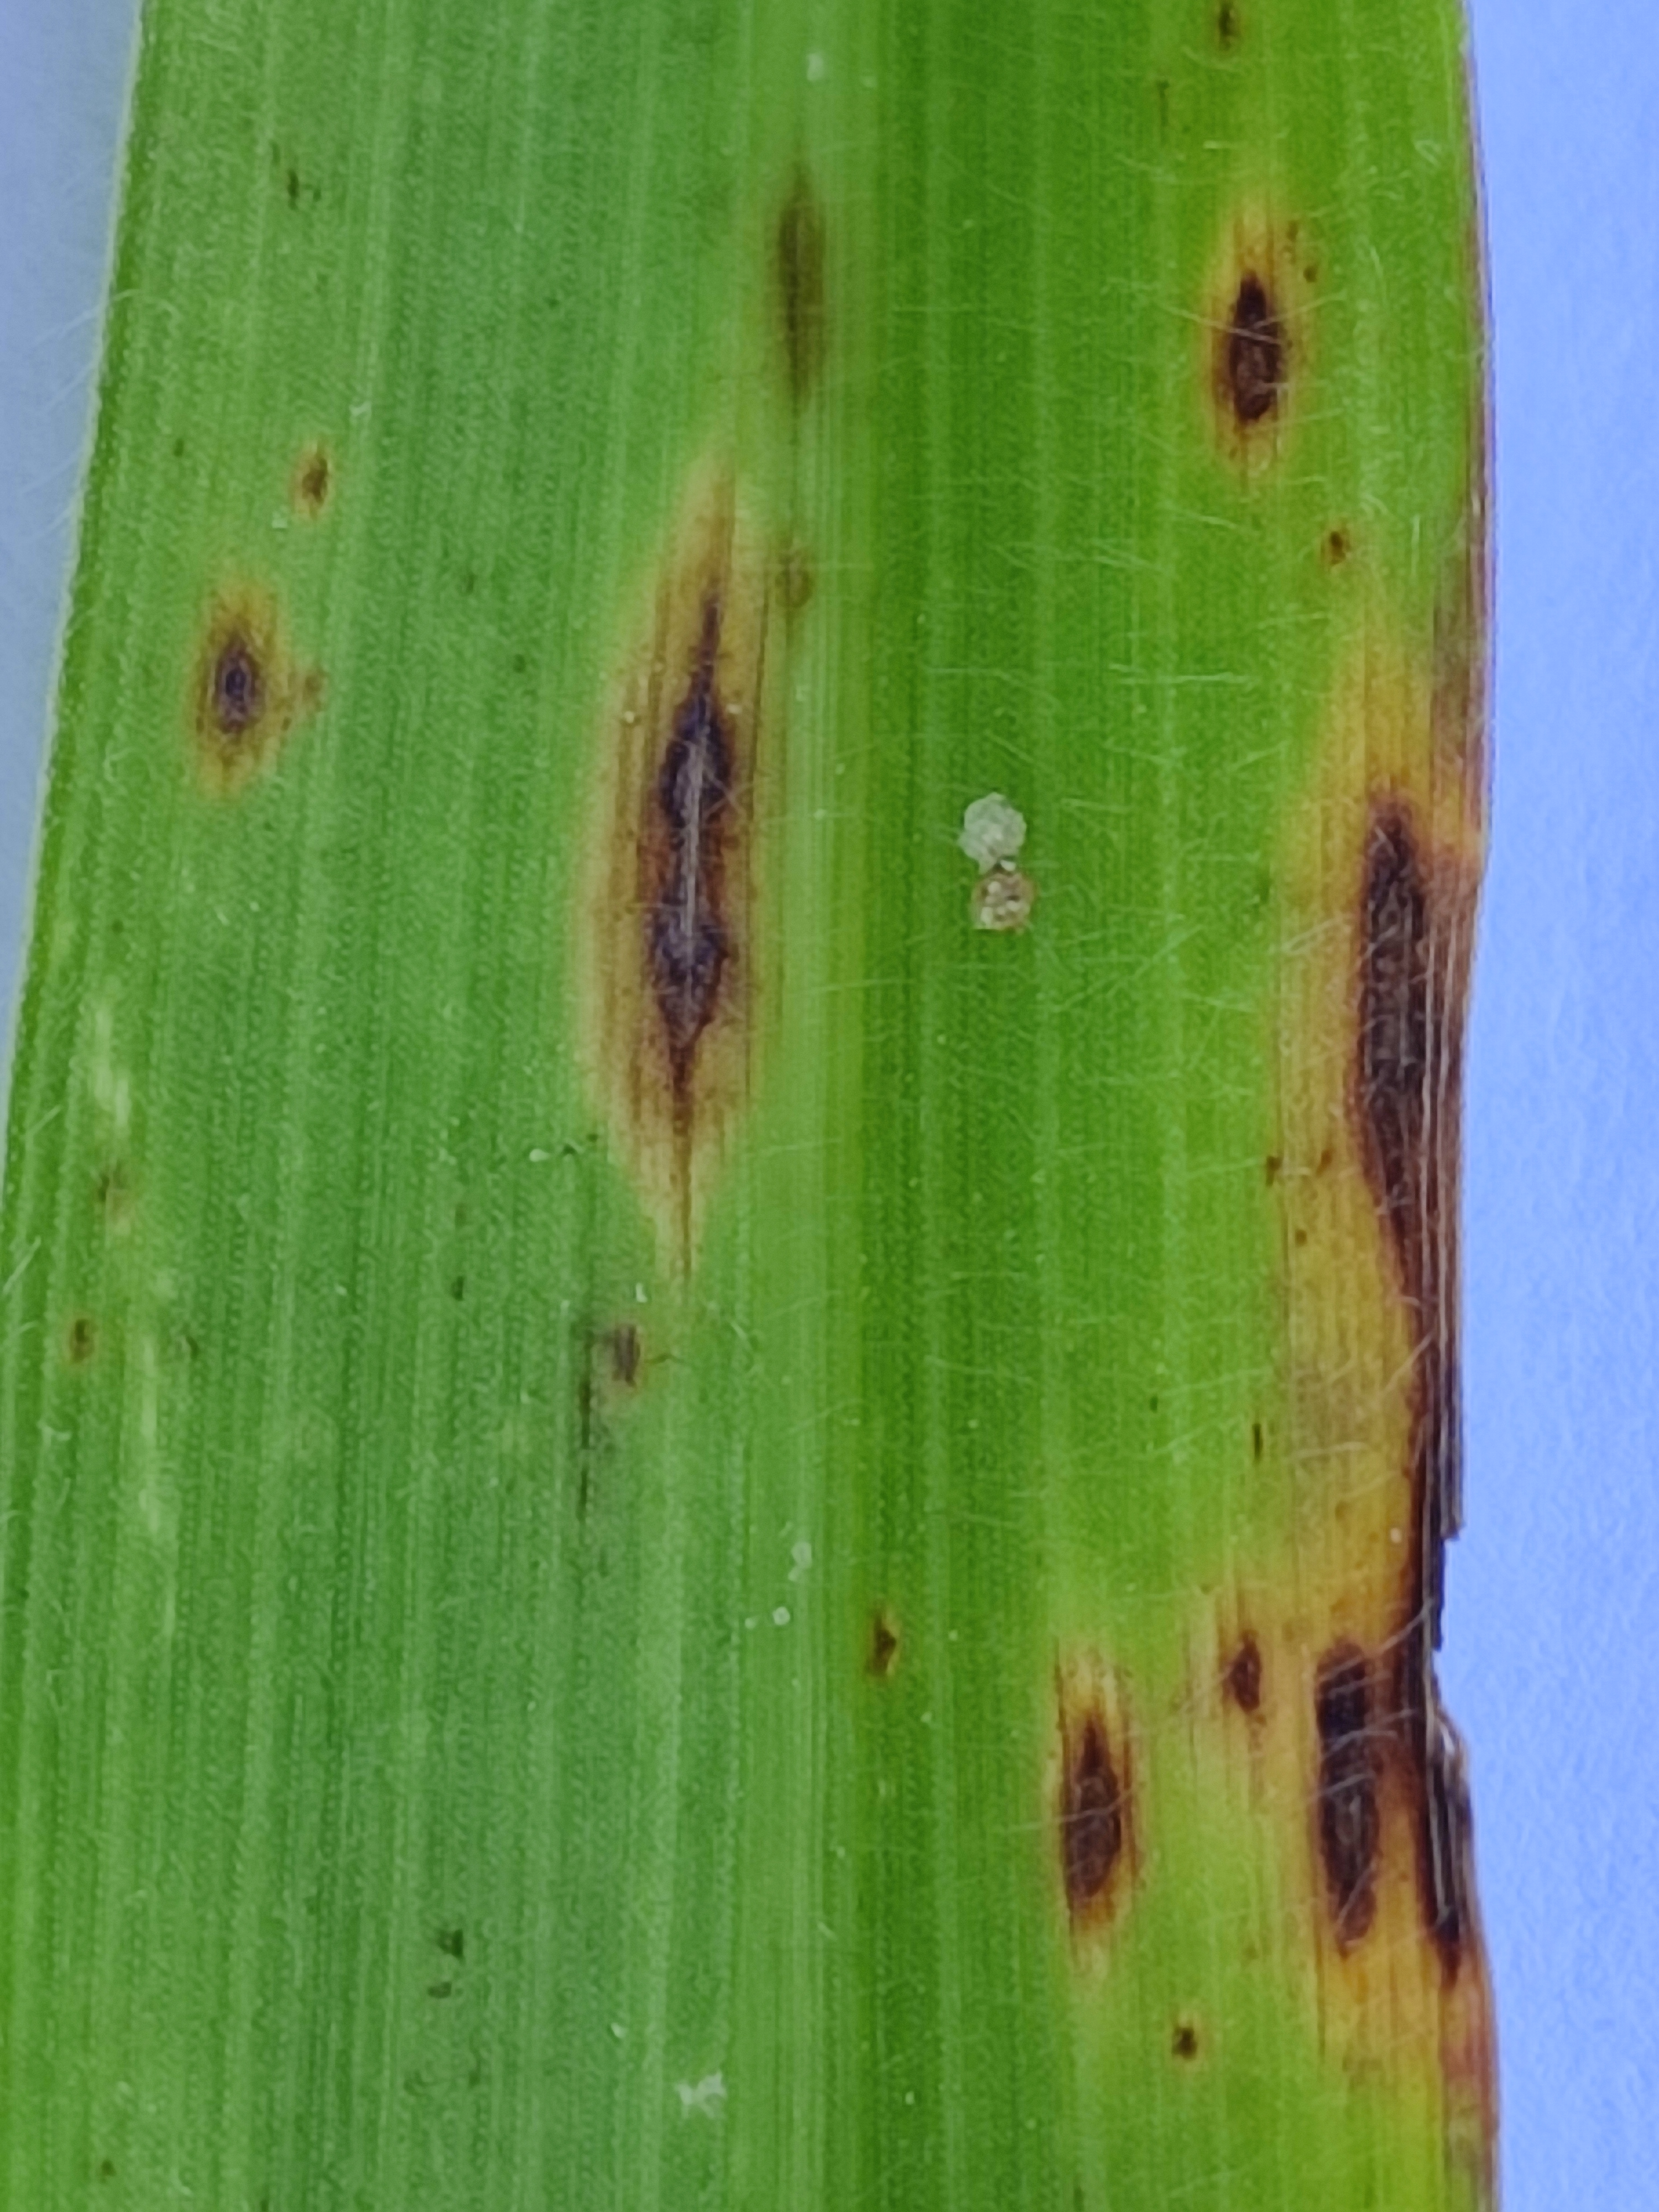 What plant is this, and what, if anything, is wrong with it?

pearl millet, pyricularia sp.
